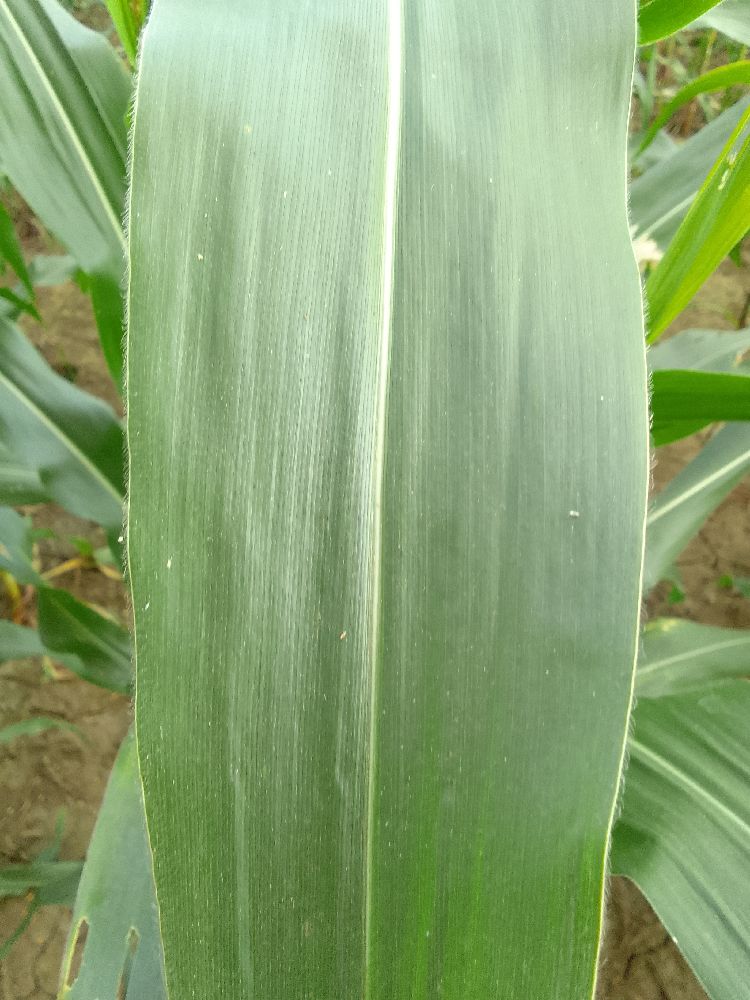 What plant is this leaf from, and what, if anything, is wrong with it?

maize, healthy
